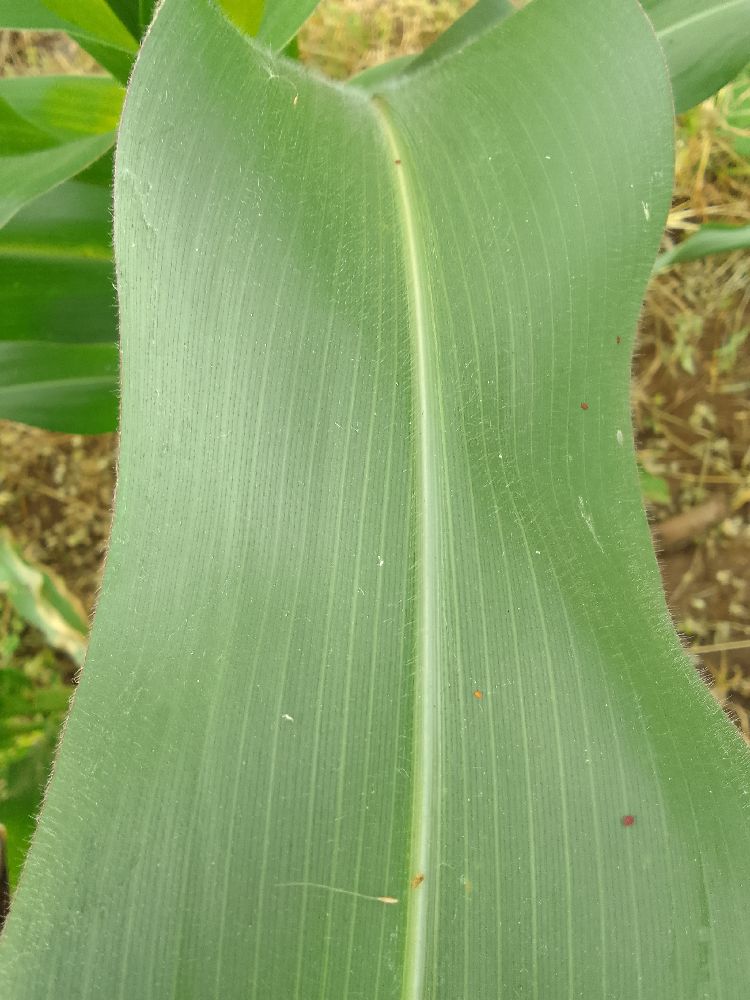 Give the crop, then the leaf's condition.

maize, healthy
